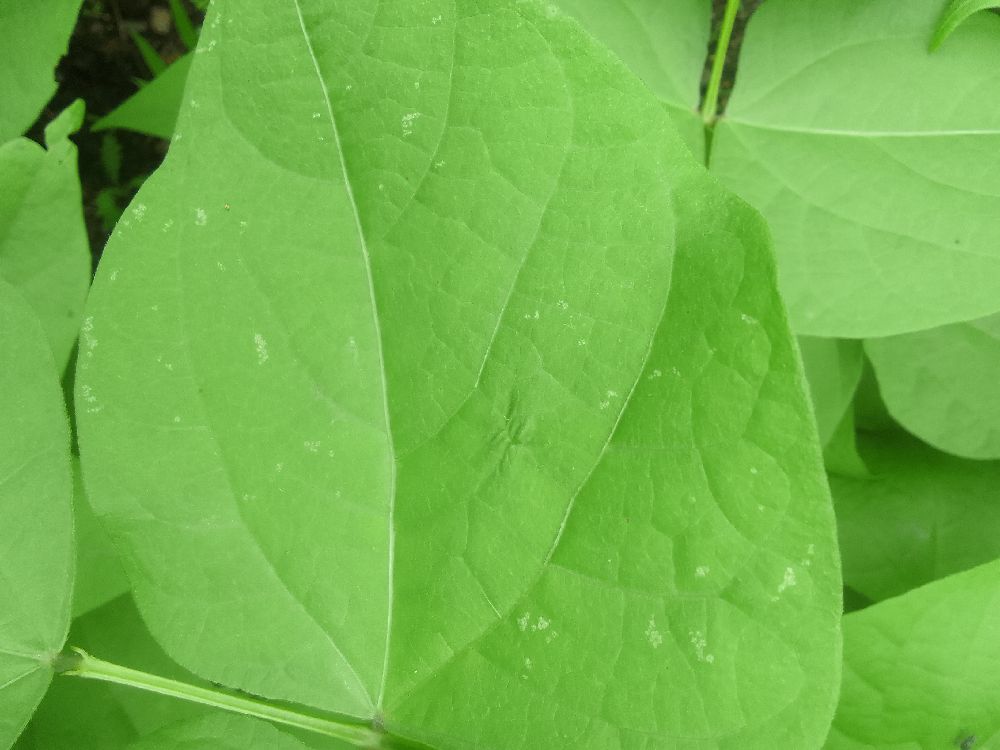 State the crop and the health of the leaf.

common bean, healthy
